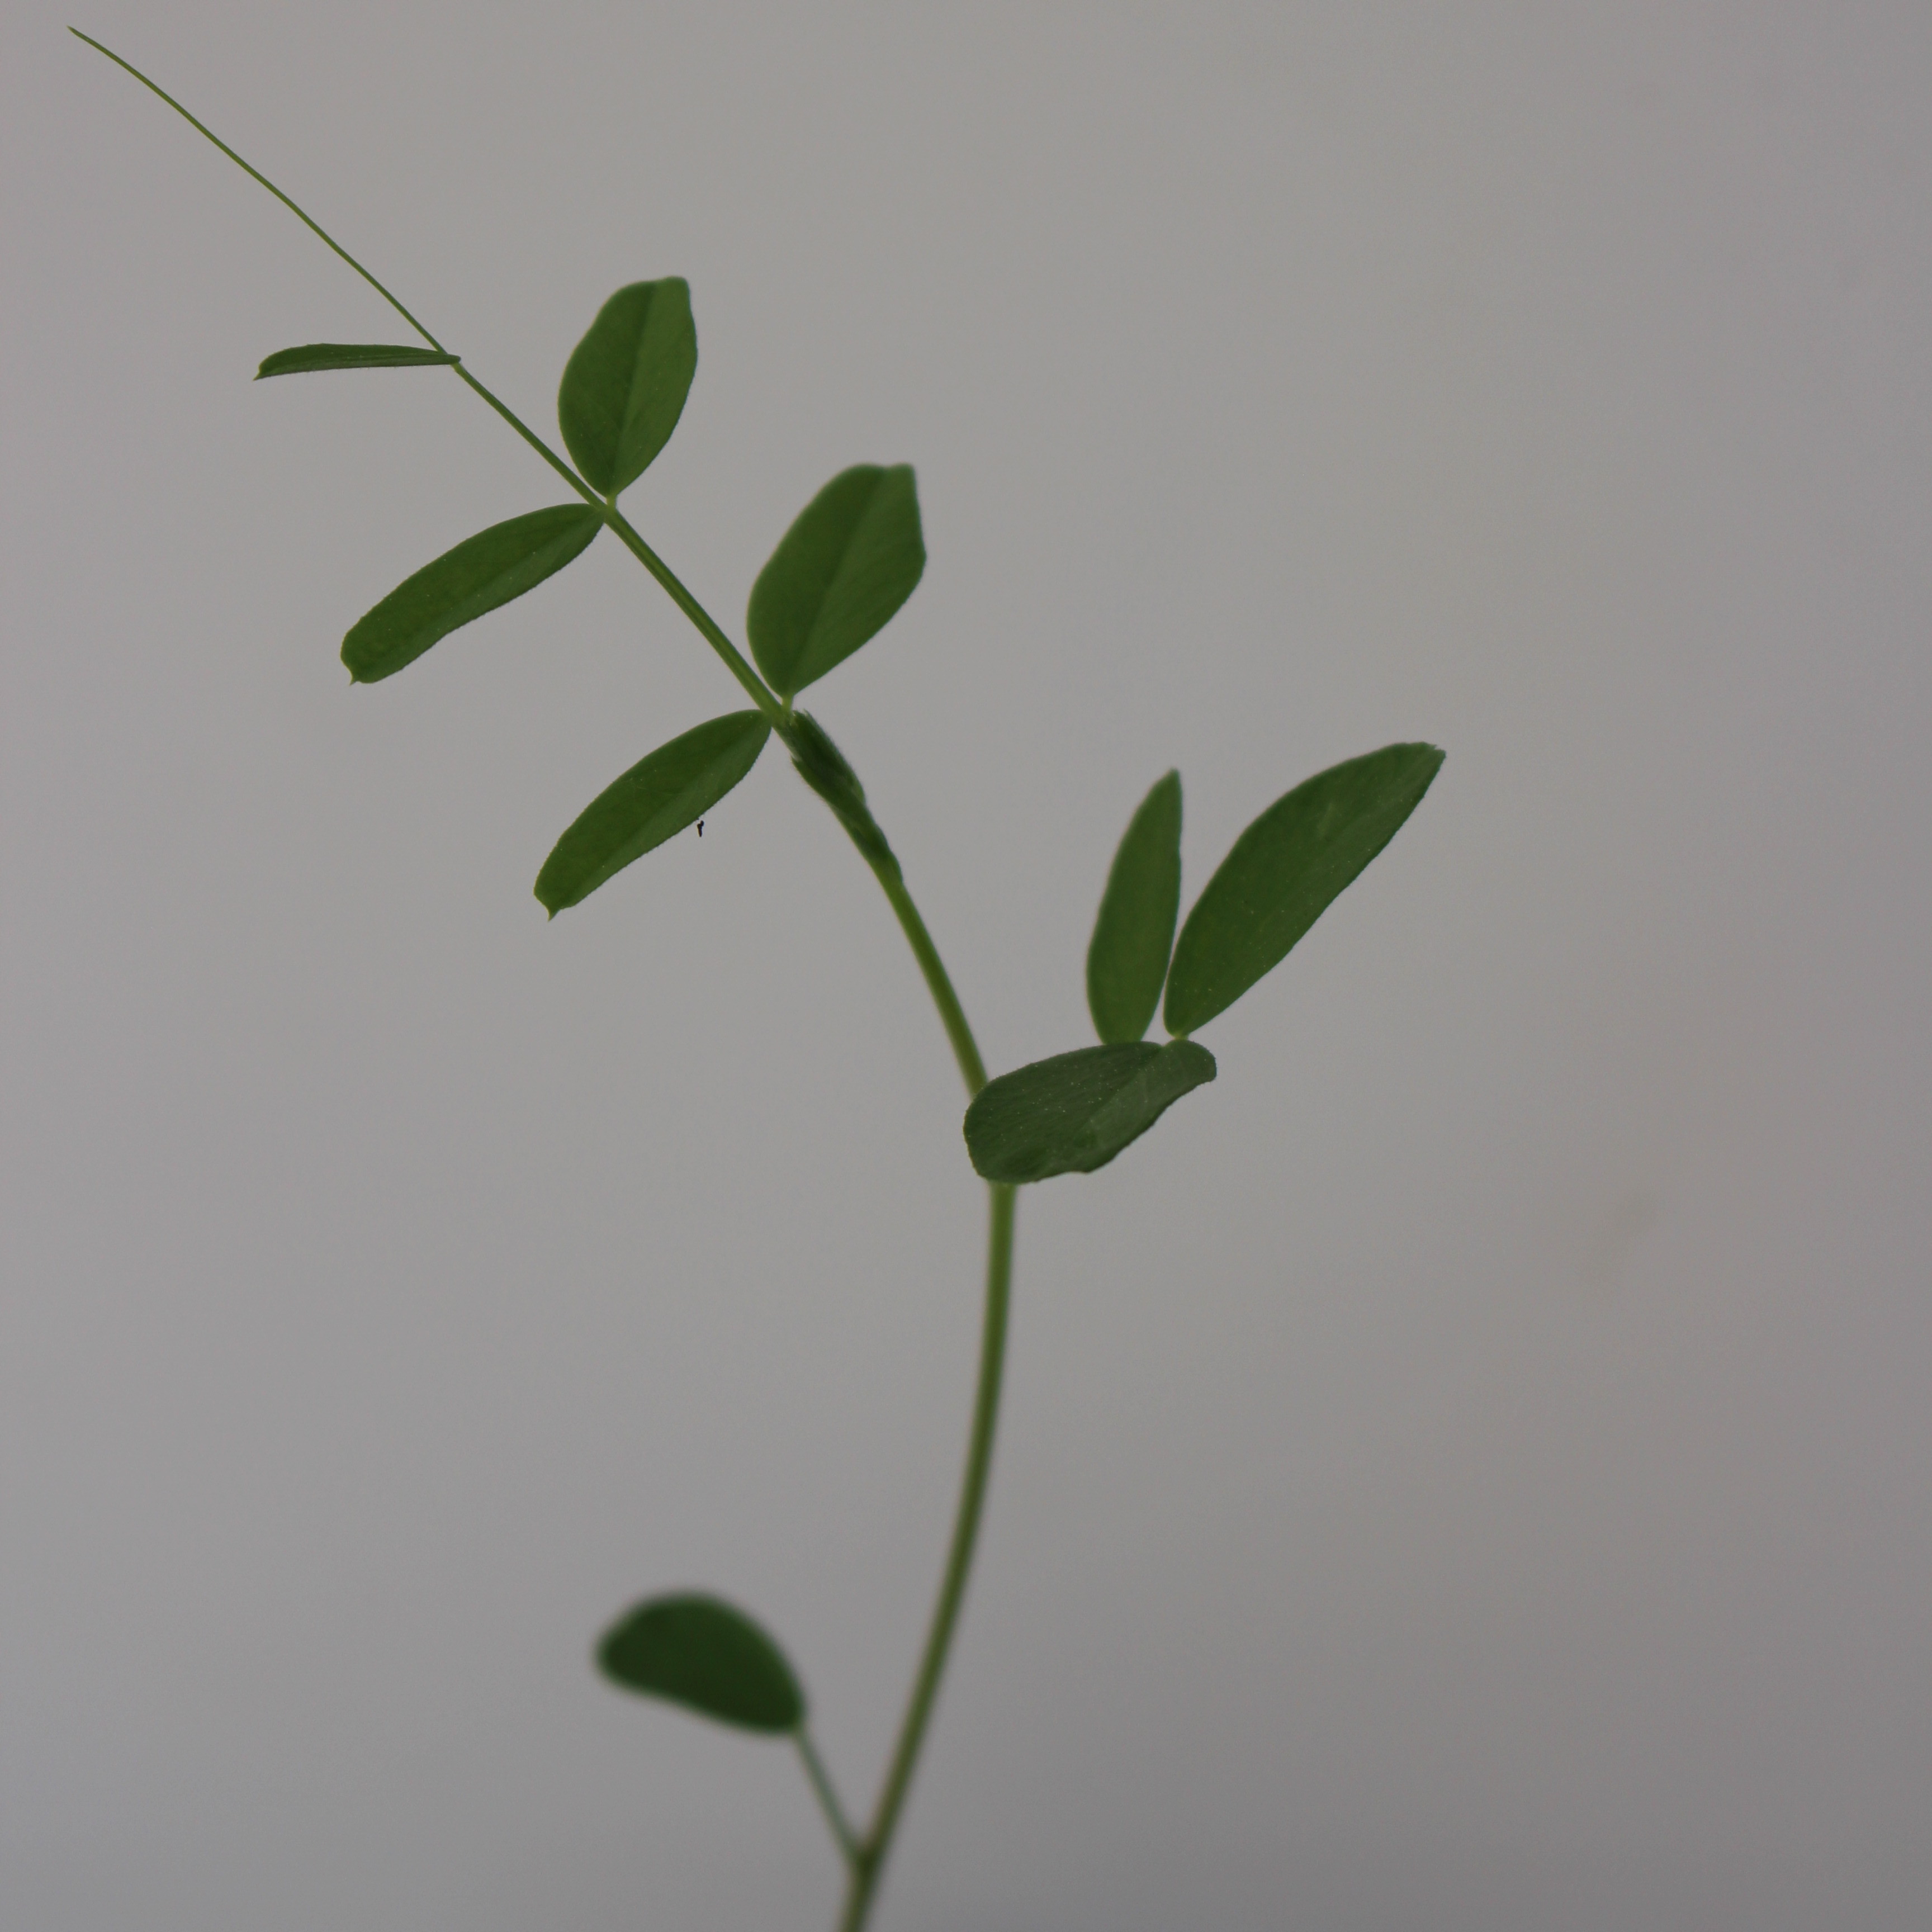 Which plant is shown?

Vicia sativa
